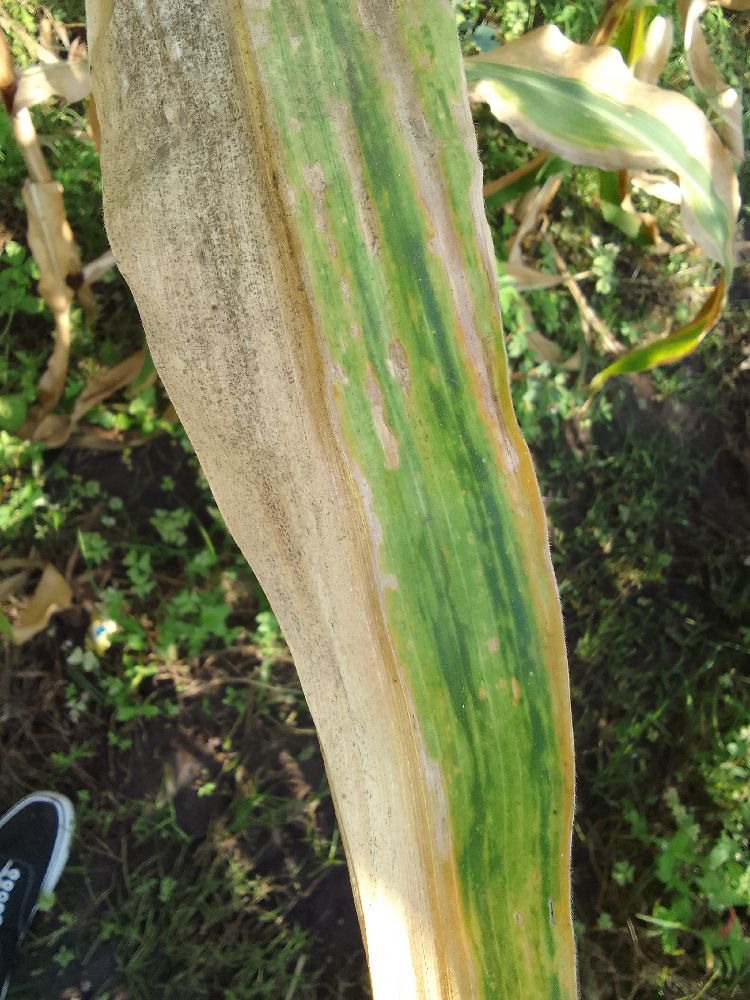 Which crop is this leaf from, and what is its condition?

maize, maize lethal necrosis
